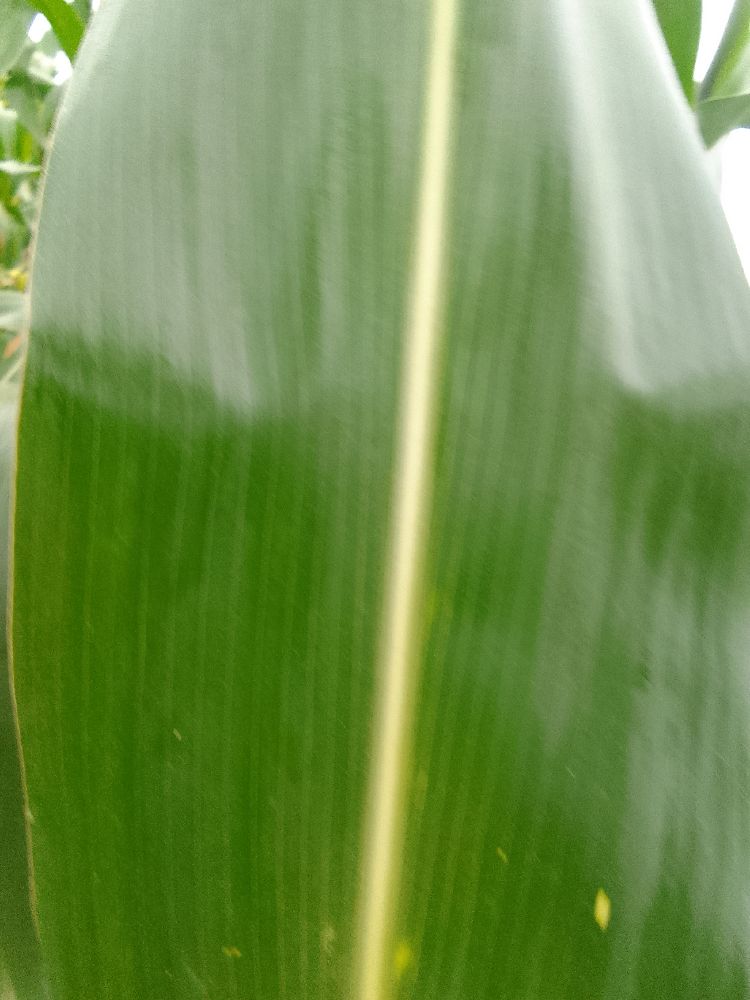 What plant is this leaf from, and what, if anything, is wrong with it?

maize, healthy
